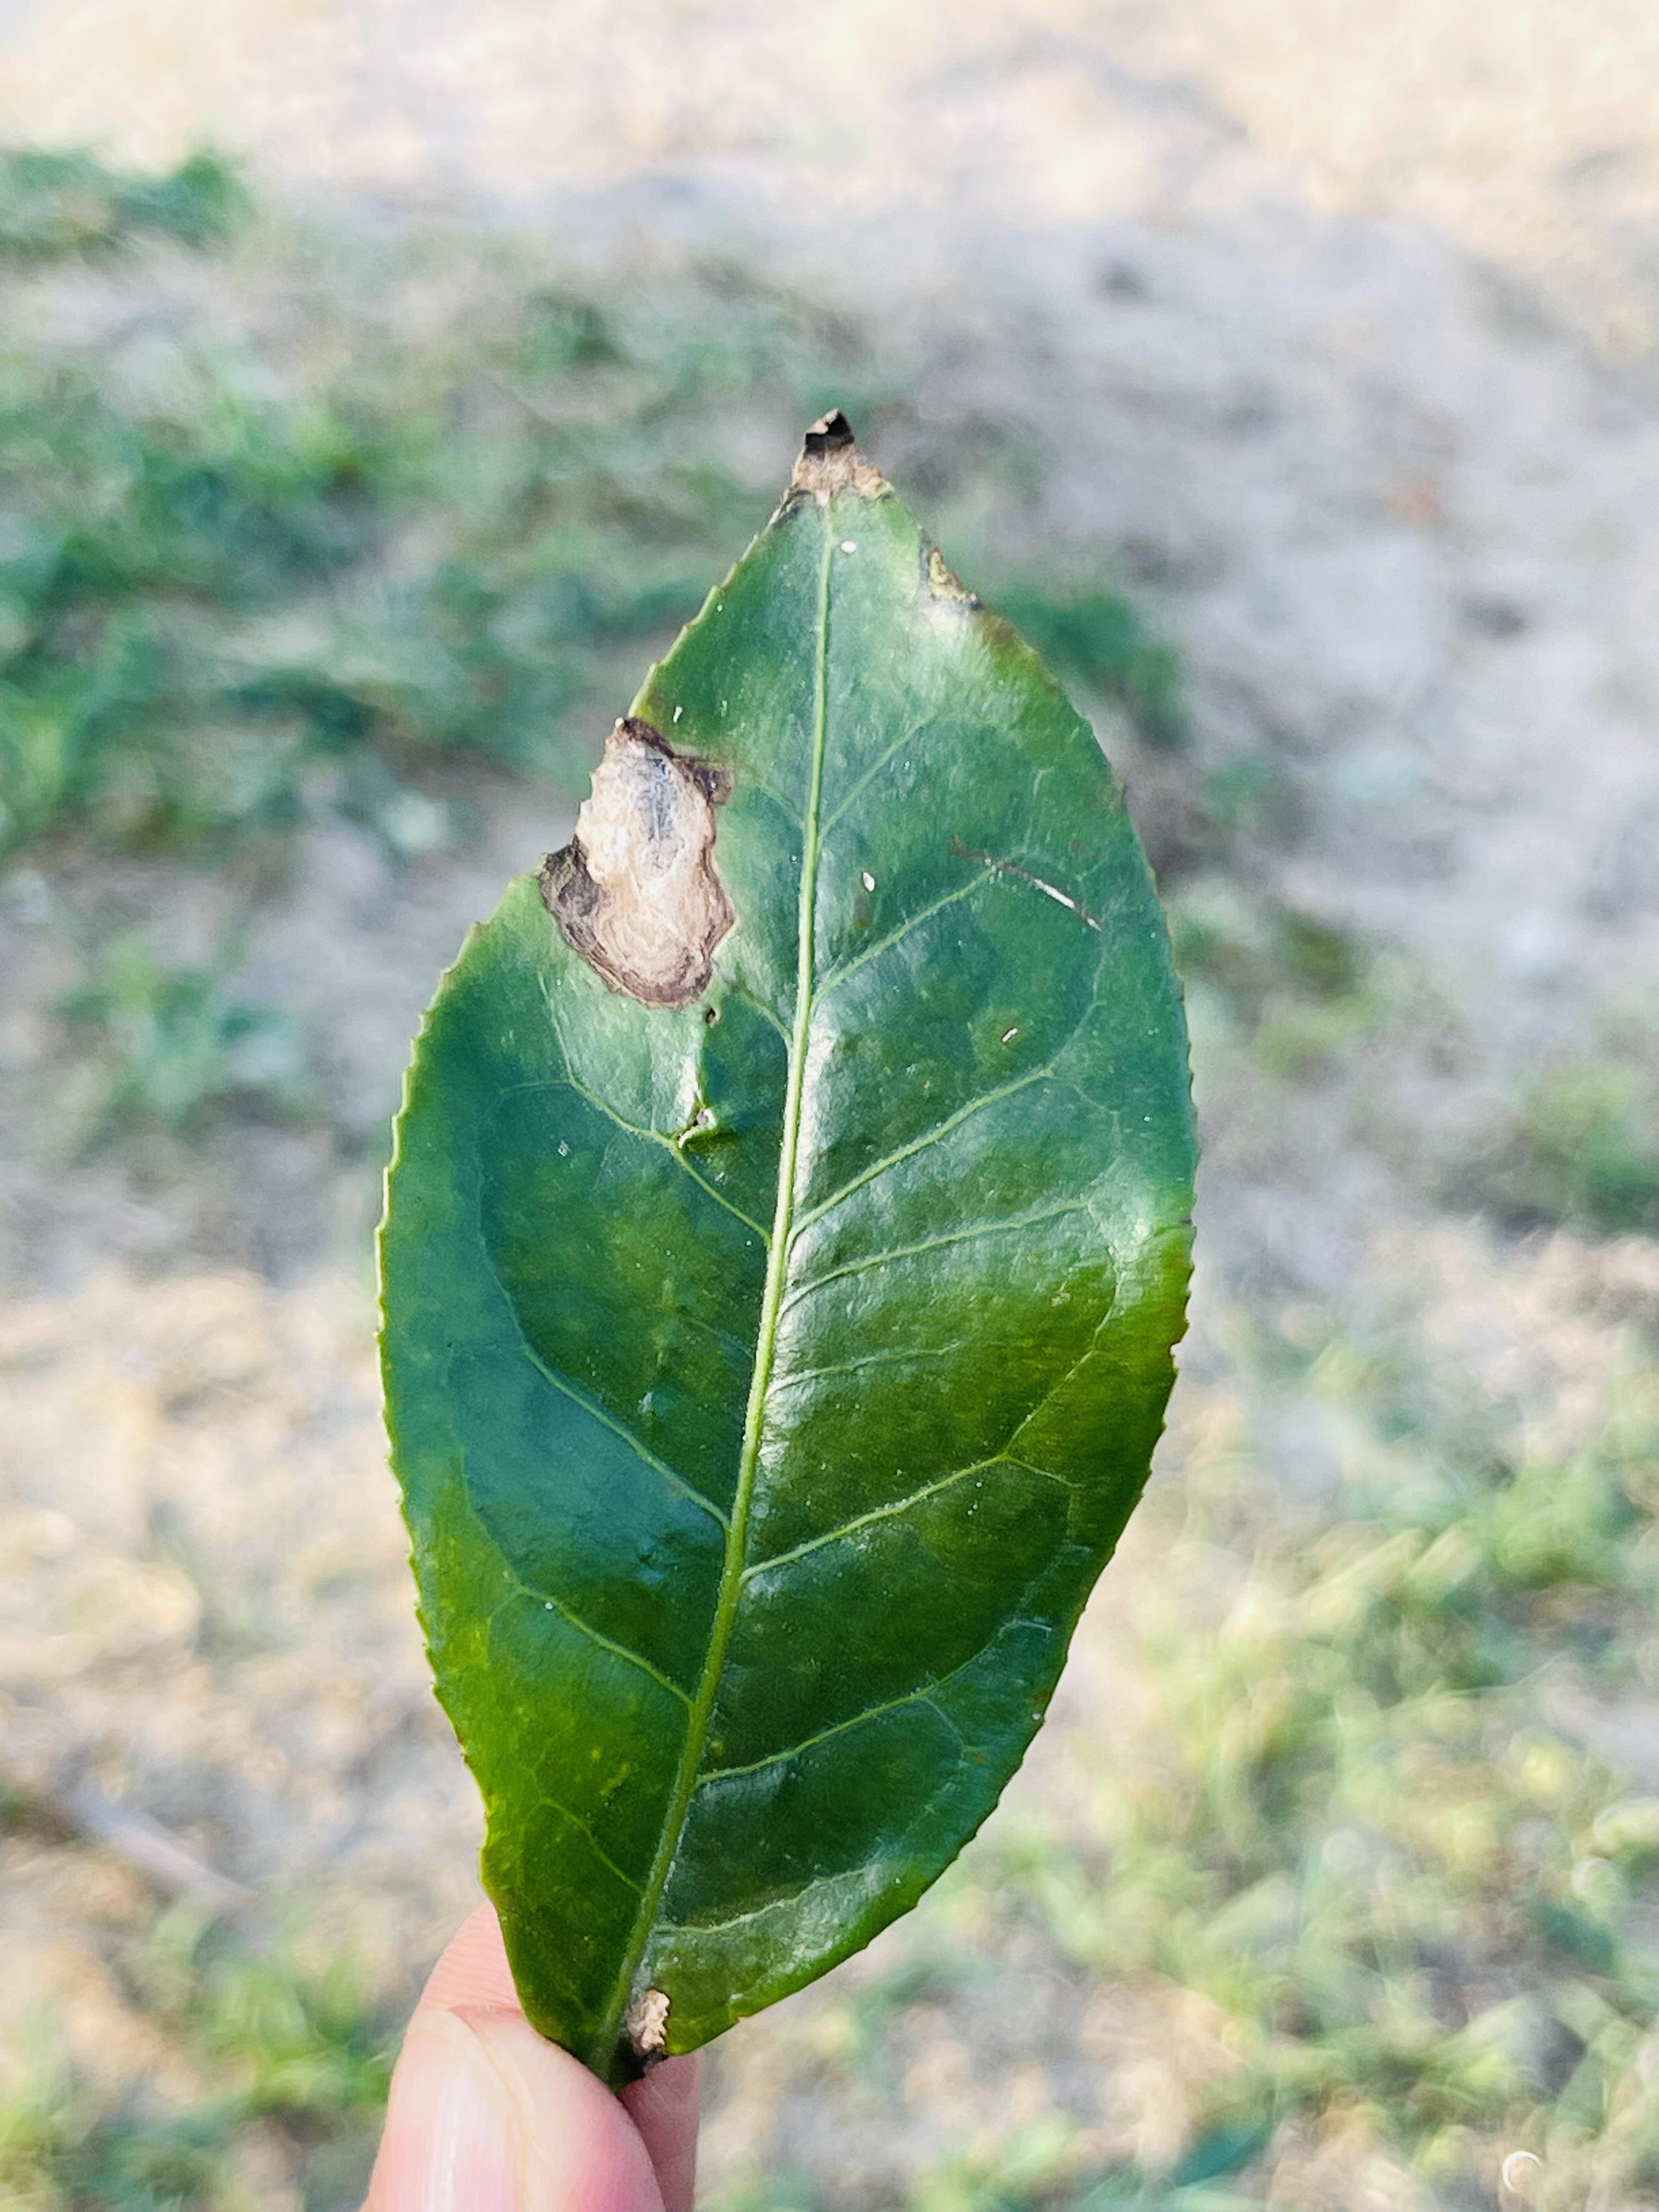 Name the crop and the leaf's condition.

tea, blight
